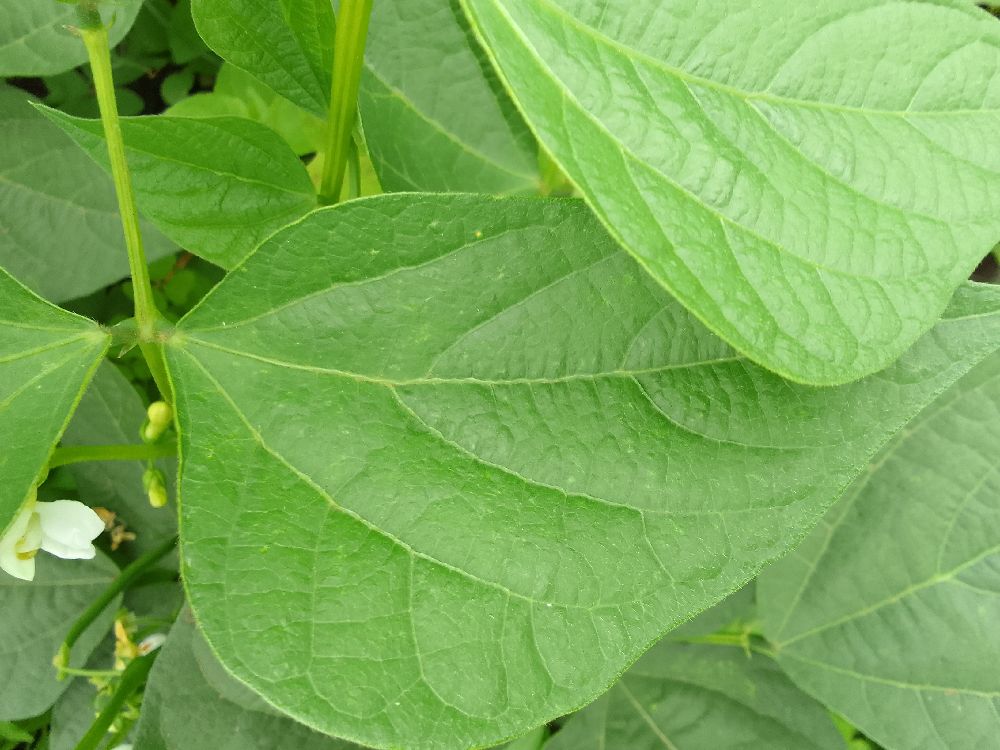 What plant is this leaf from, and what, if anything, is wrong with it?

common bean, healthy
